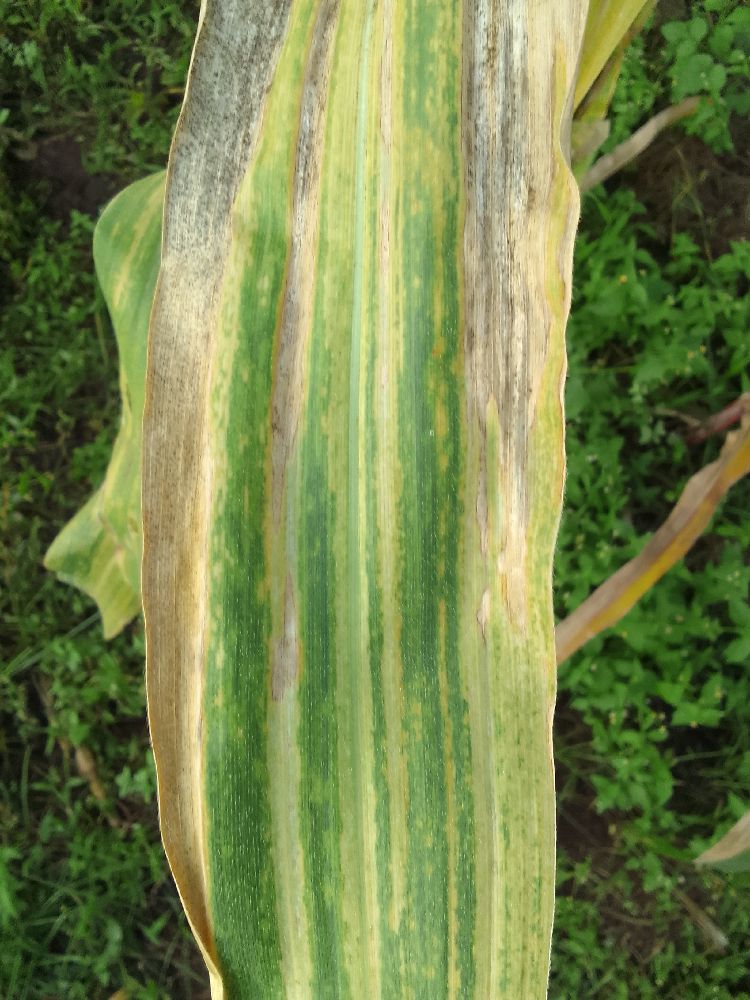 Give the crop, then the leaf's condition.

maize, maize lethal necrosis
